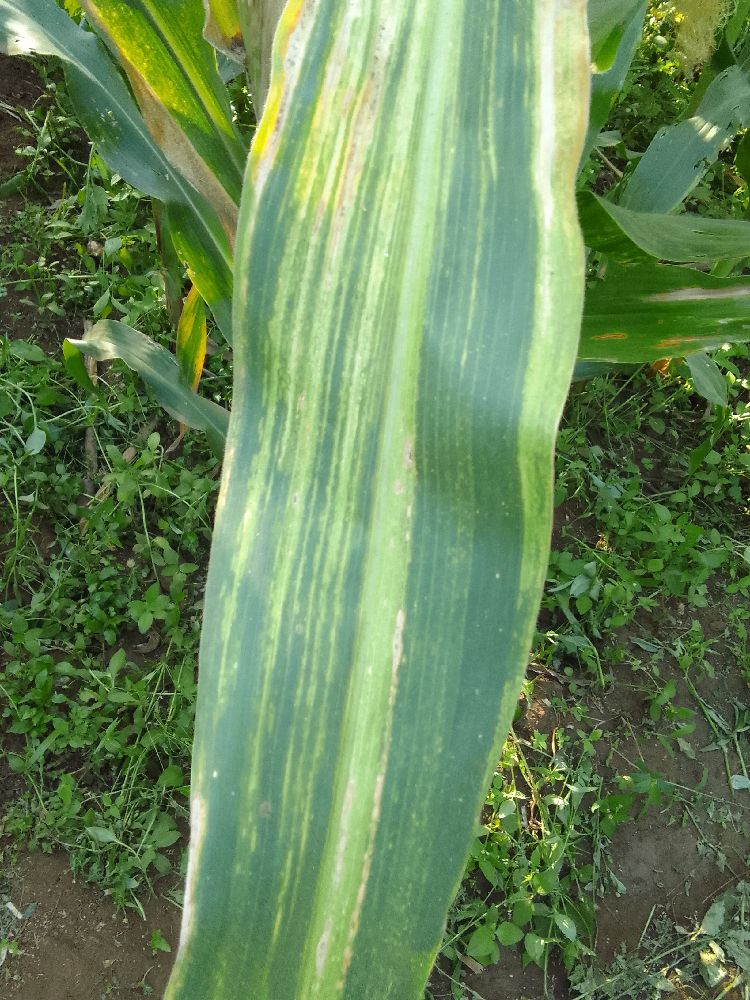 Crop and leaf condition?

maize, maize lethal necrosis
